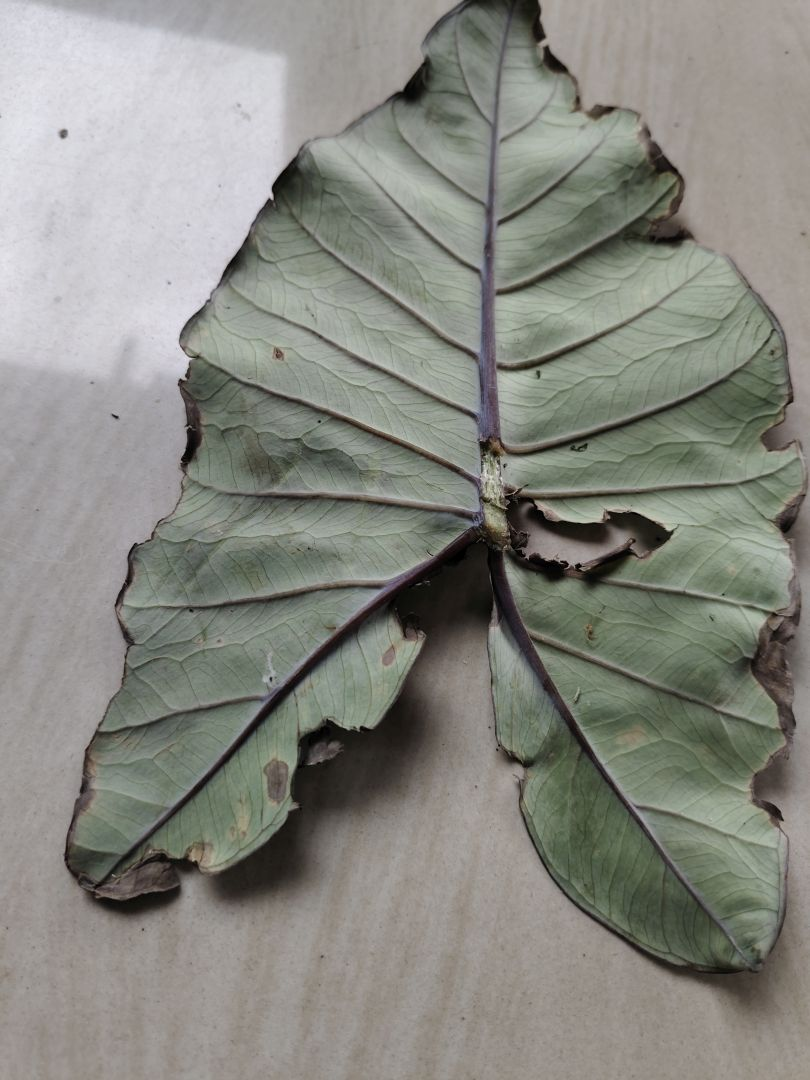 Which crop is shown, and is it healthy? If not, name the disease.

taro, leaf blight
